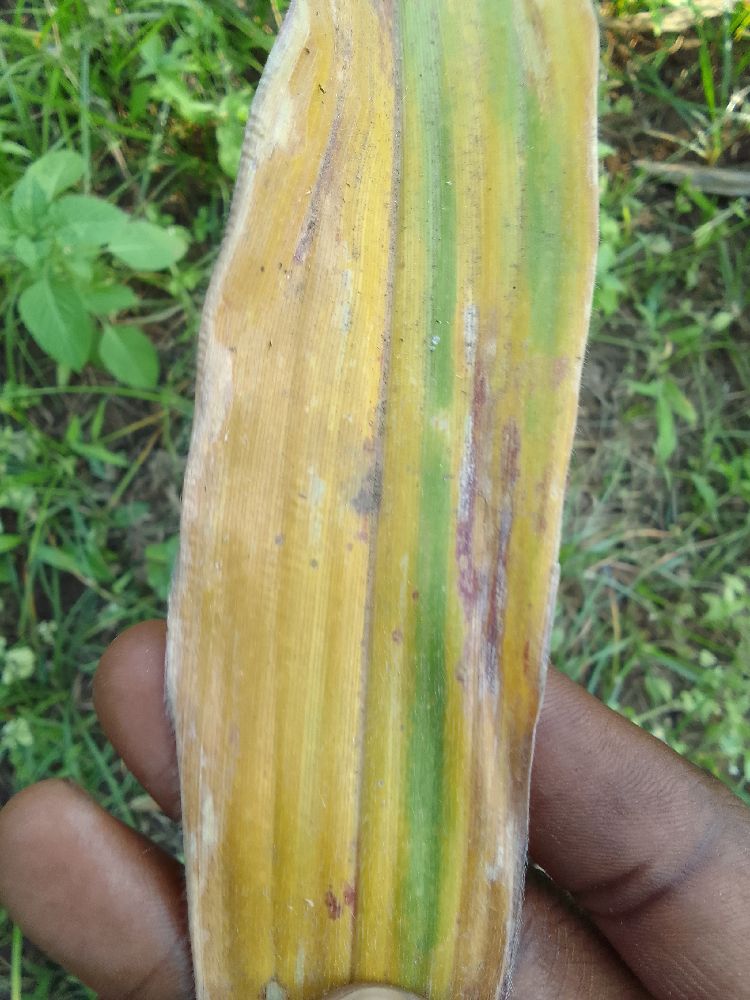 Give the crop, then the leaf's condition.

maize, maize lethal necrosis
